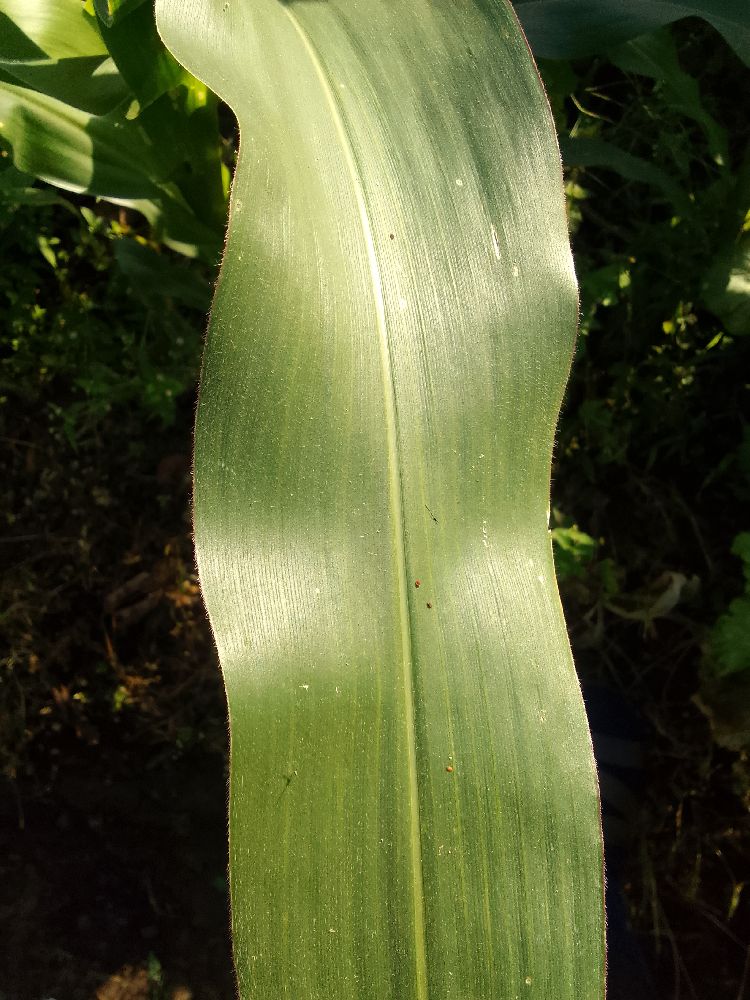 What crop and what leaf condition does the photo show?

maize, healthy
